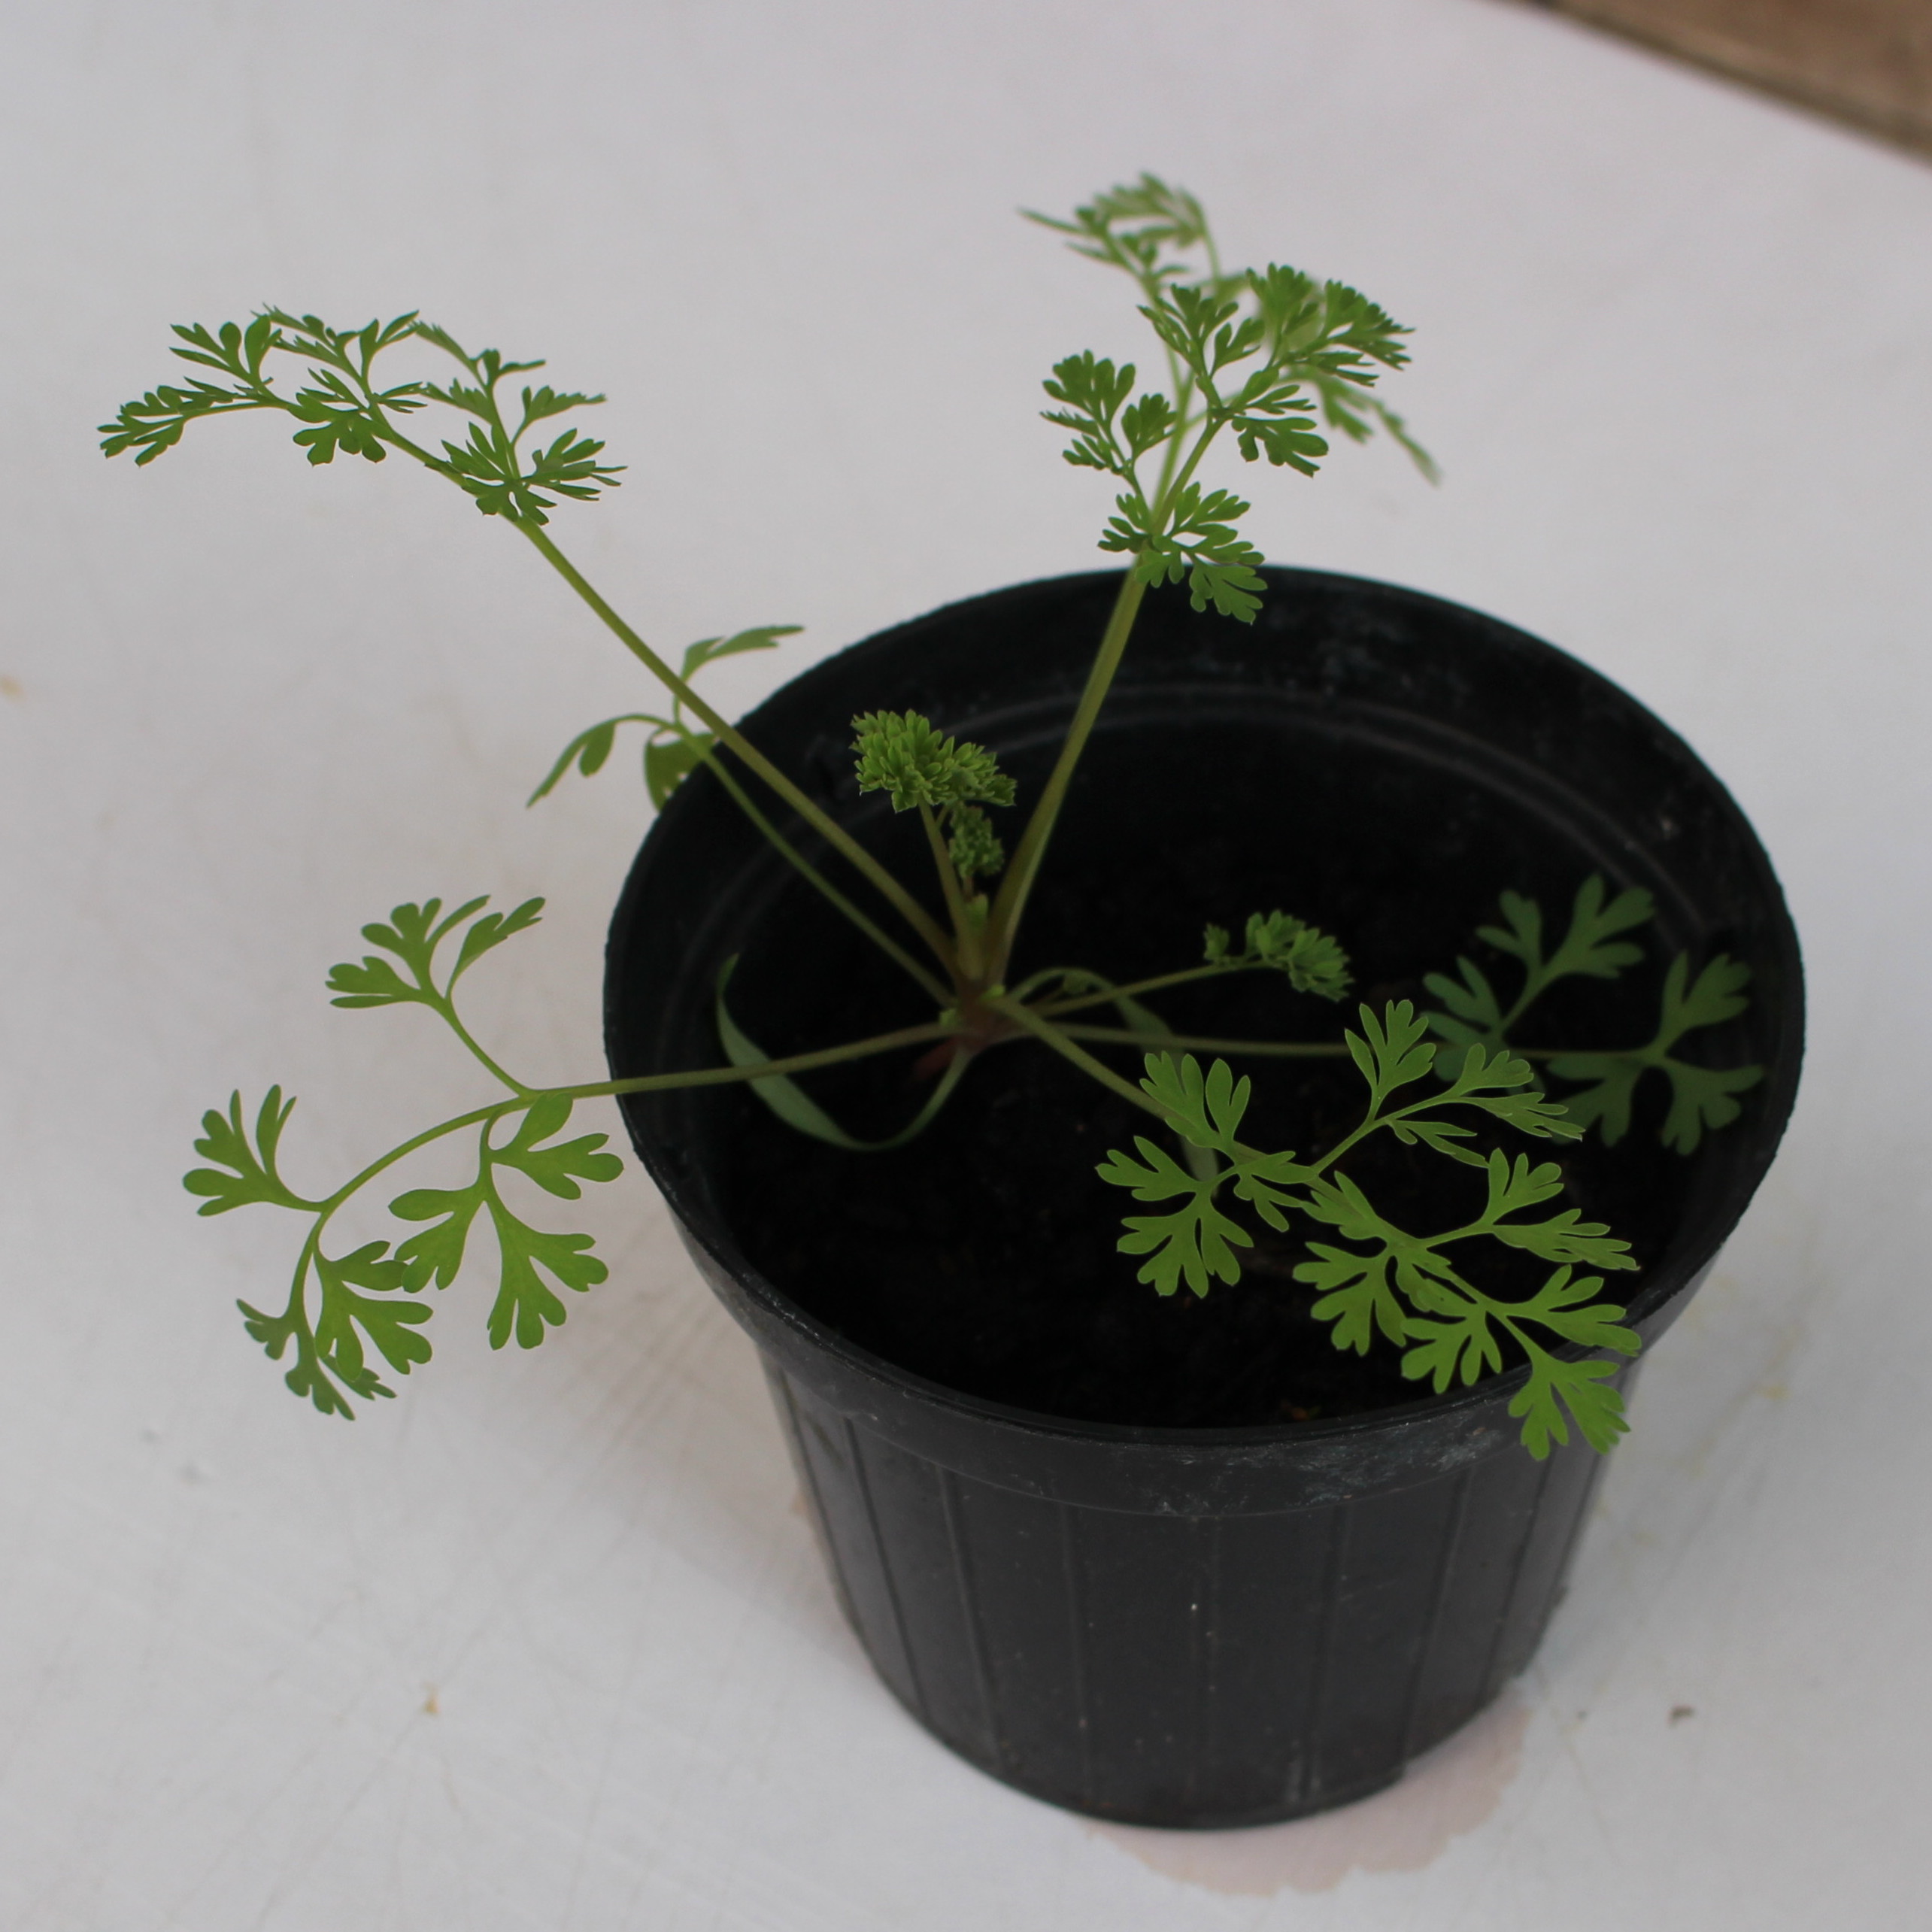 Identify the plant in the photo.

Fumaria officinalis
